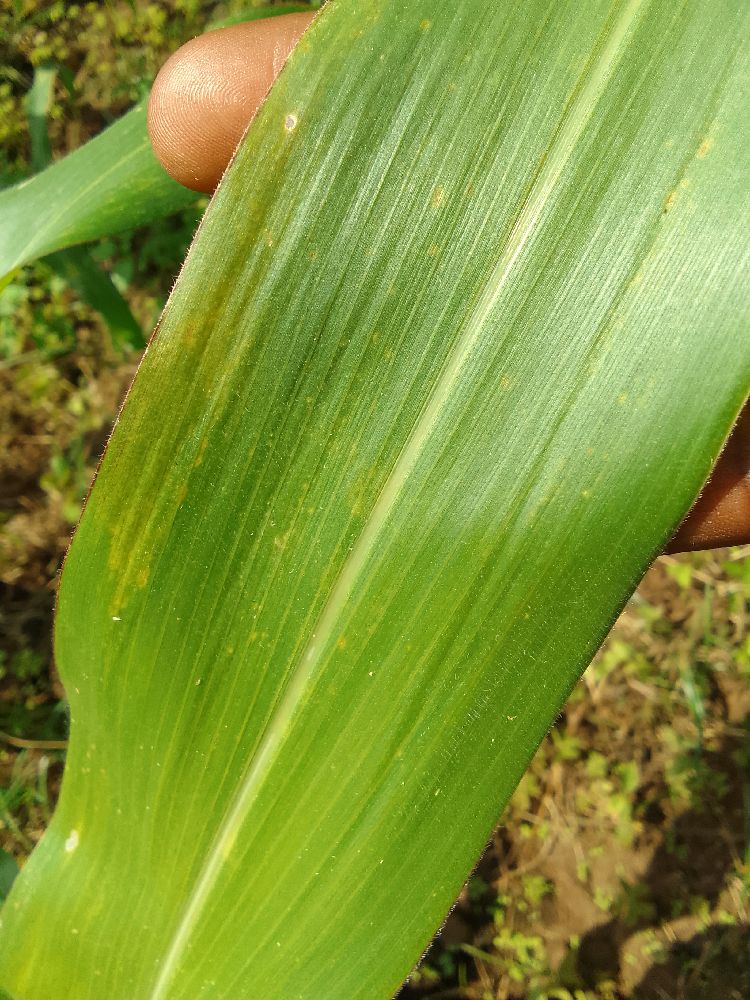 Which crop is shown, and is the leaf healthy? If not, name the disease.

maize, healthy
